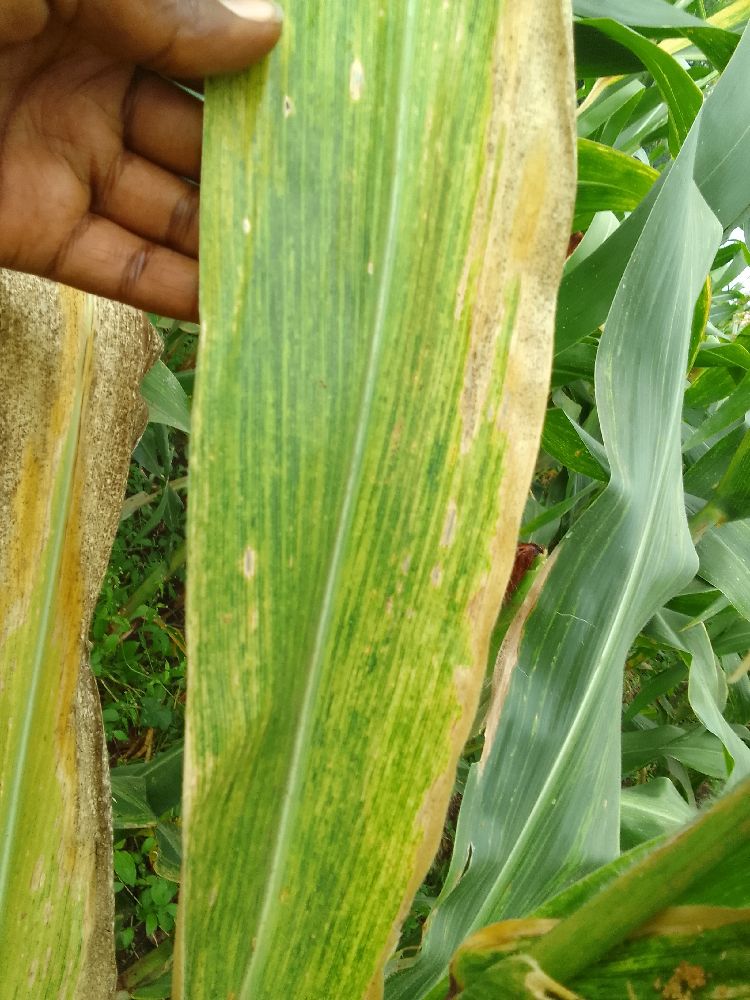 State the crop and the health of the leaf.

maize, maize lethal necrosis
